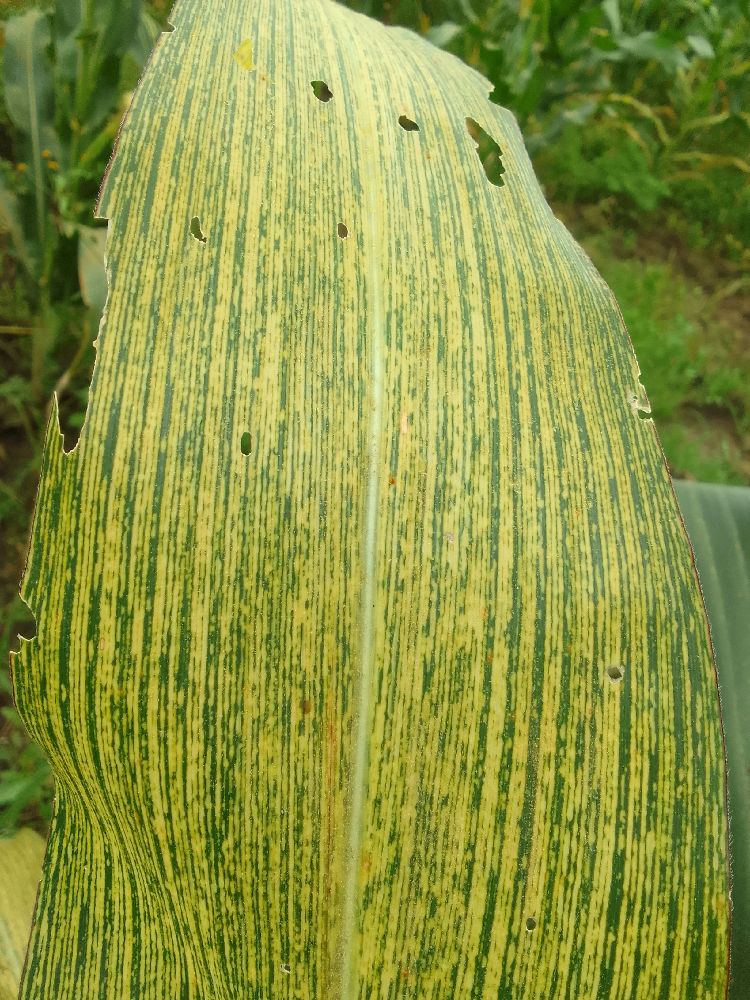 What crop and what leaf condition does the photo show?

maize, maize streak virus
